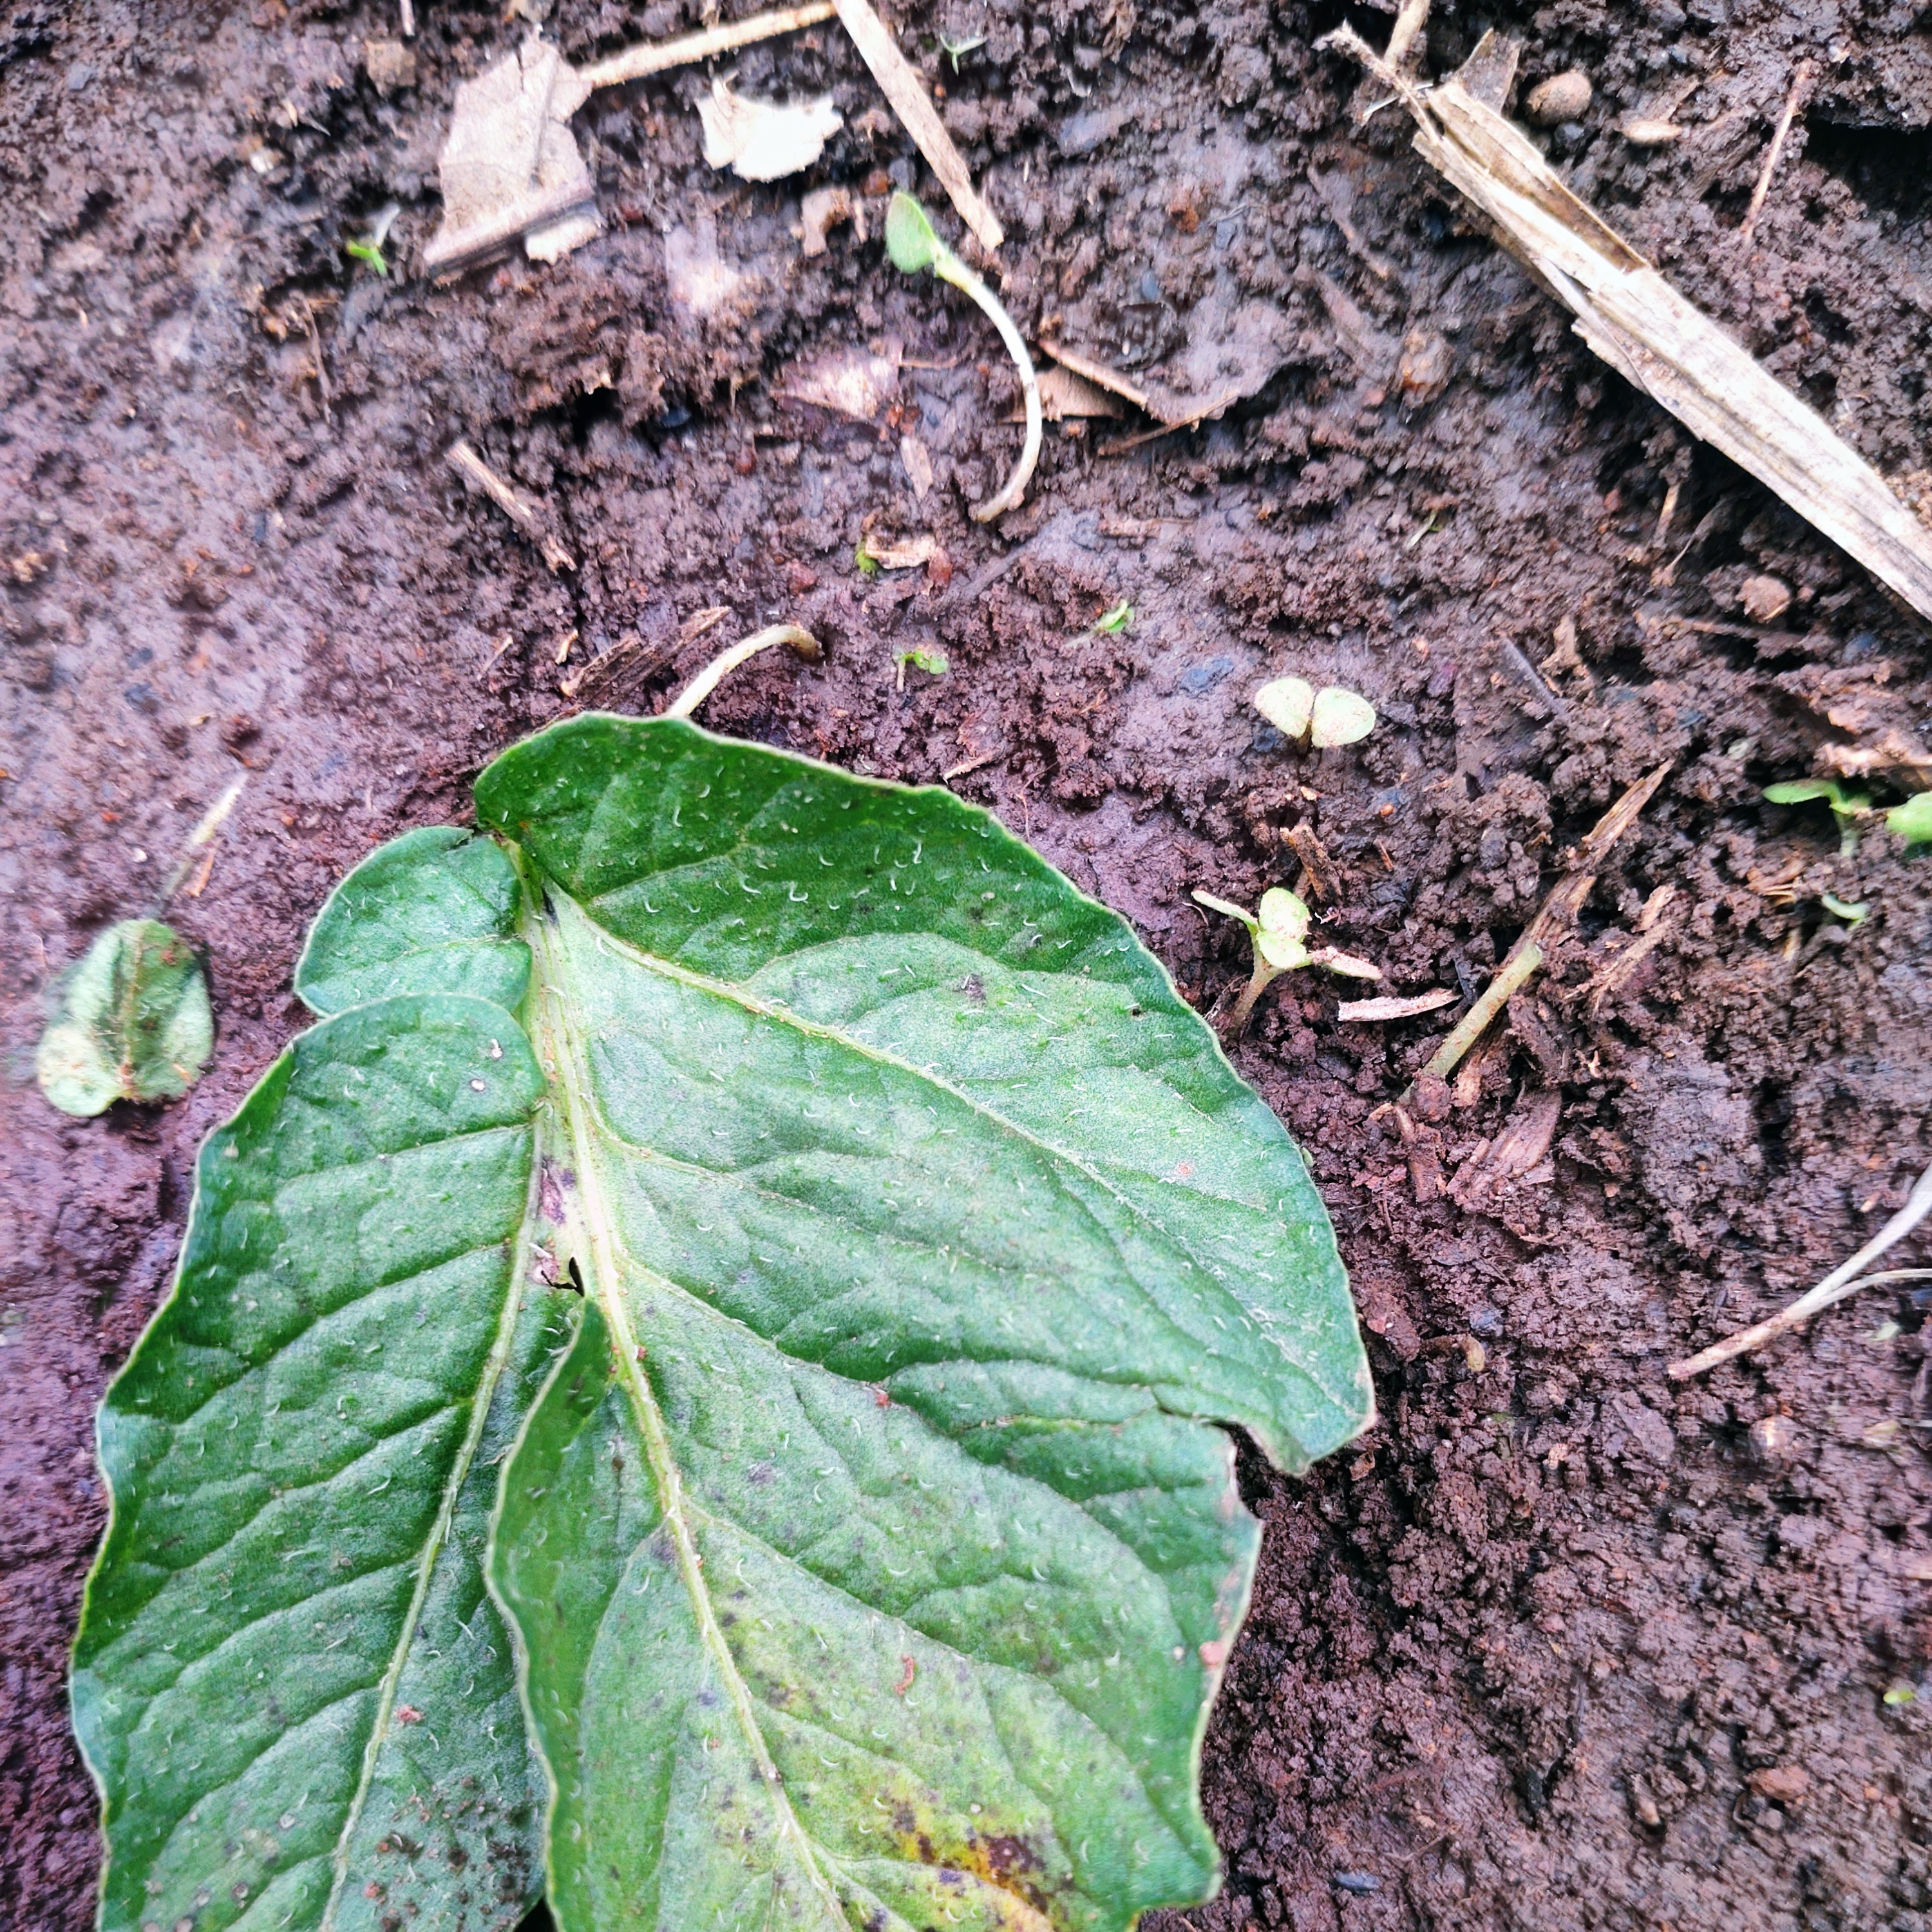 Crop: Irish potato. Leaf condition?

late blight
